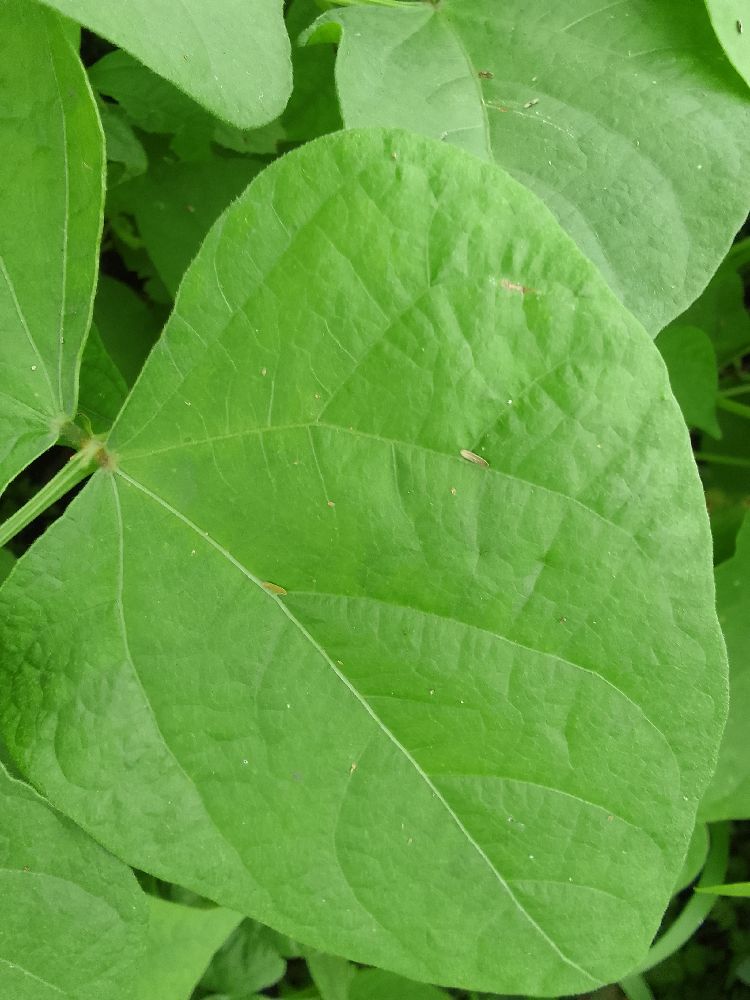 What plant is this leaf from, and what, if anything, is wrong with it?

common bean, healthy
